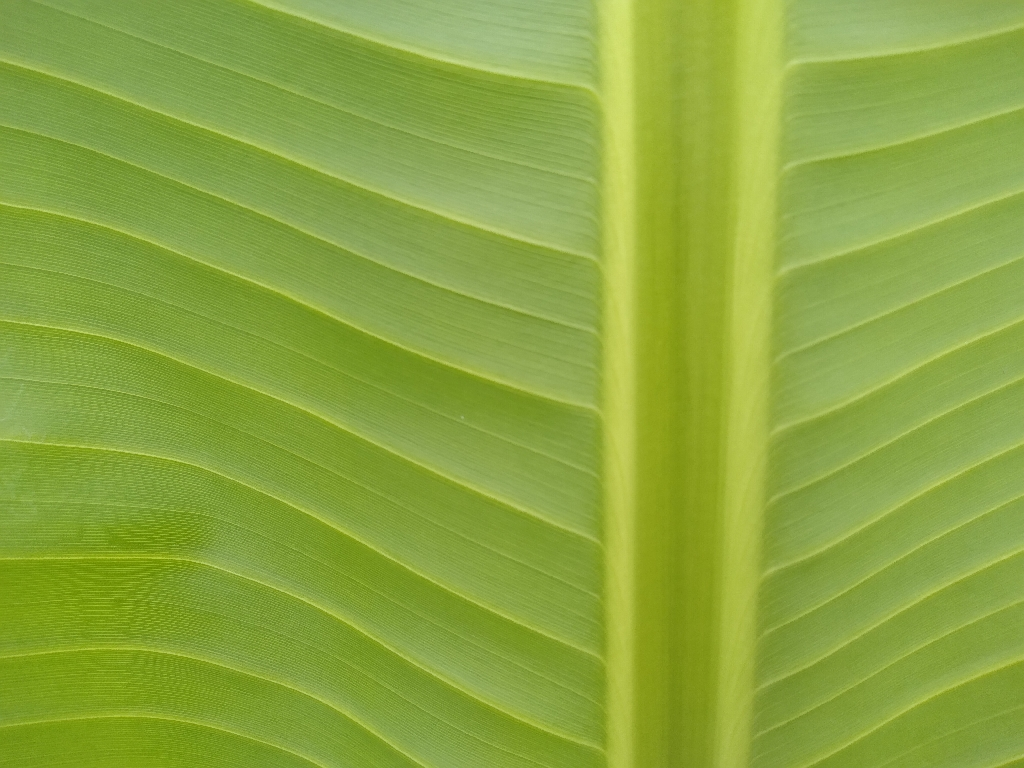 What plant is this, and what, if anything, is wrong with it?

banana, healthy
